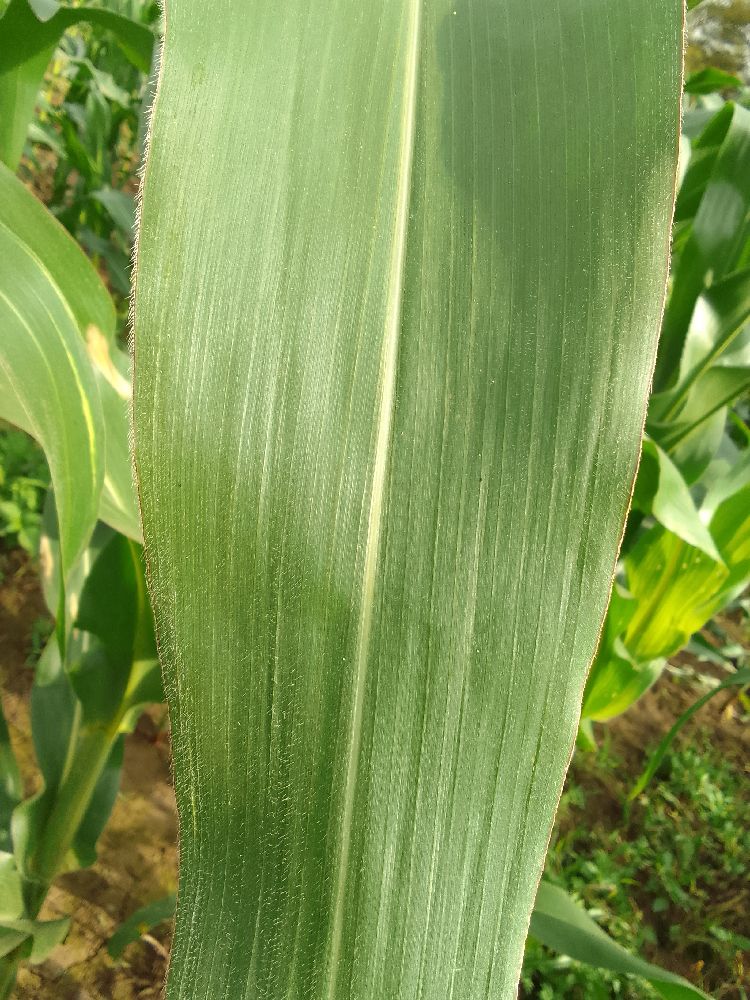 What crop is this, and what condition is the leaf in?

maize, healthy
